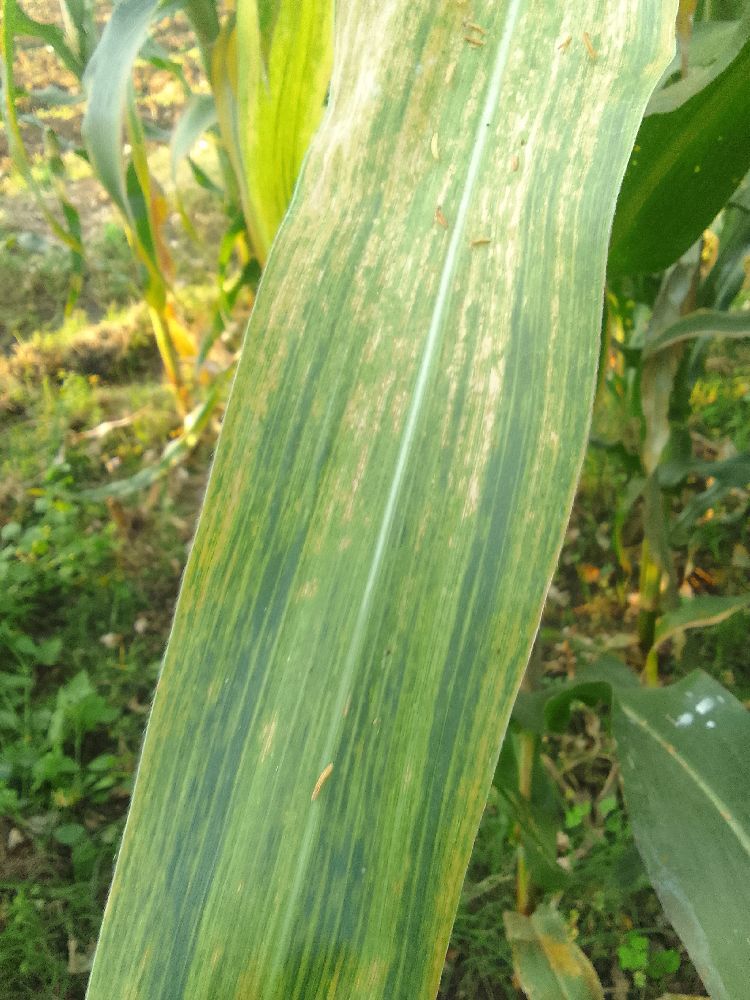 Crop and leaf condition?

maize, maize lethal necrosis
